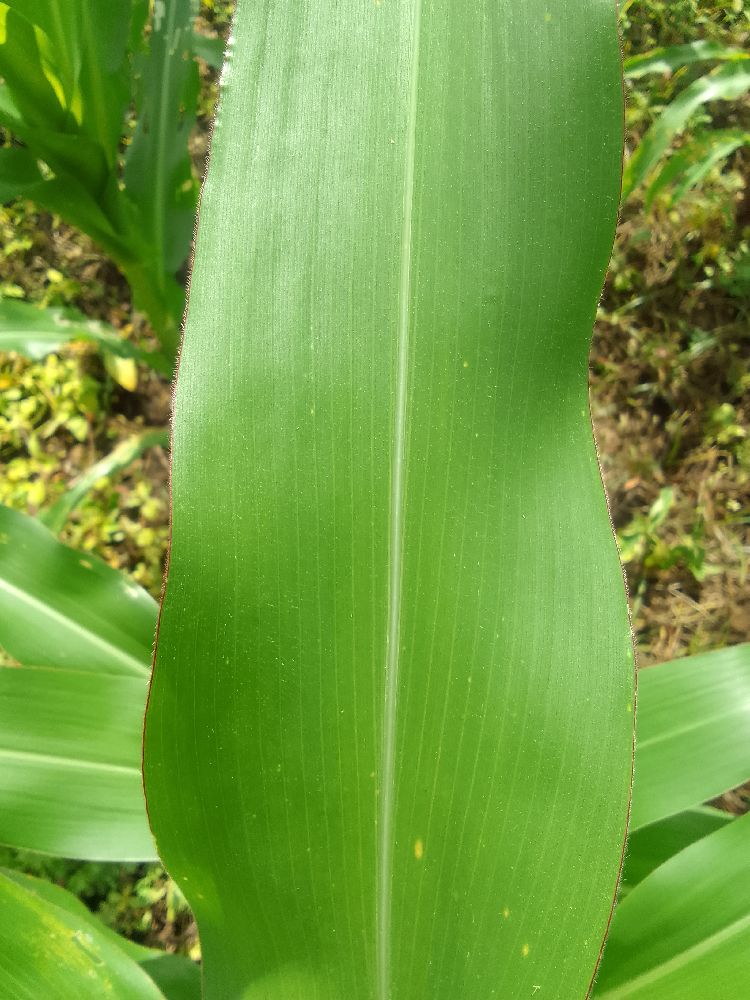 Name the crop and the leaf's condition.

maize, healthy
